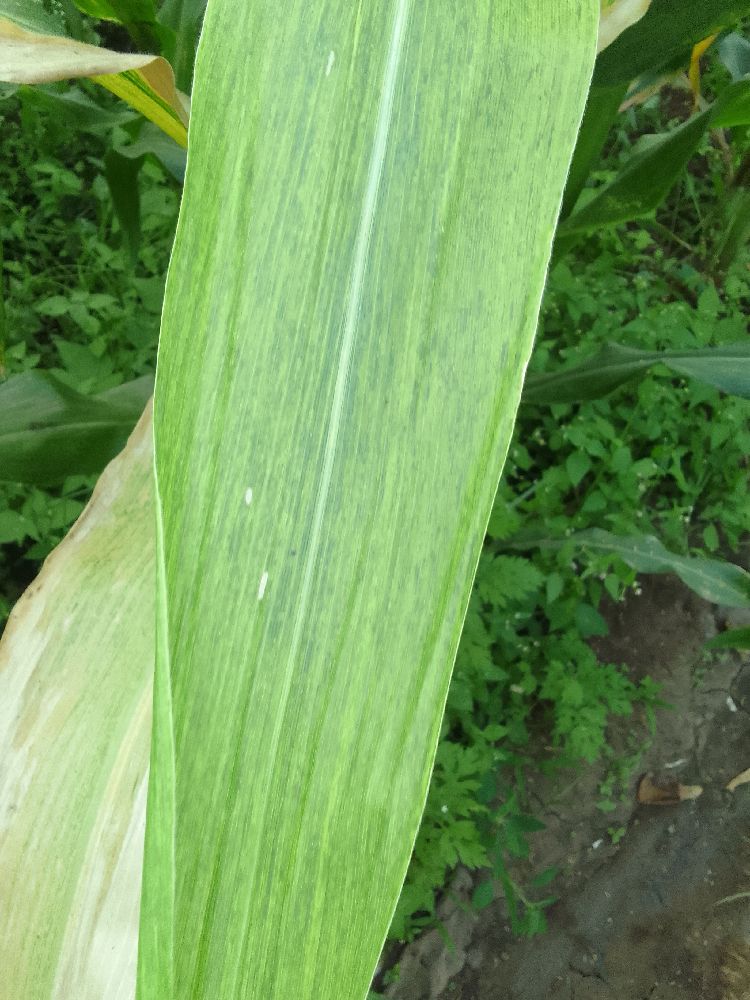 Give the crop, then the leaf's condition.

maize, maize lethal necrosis
